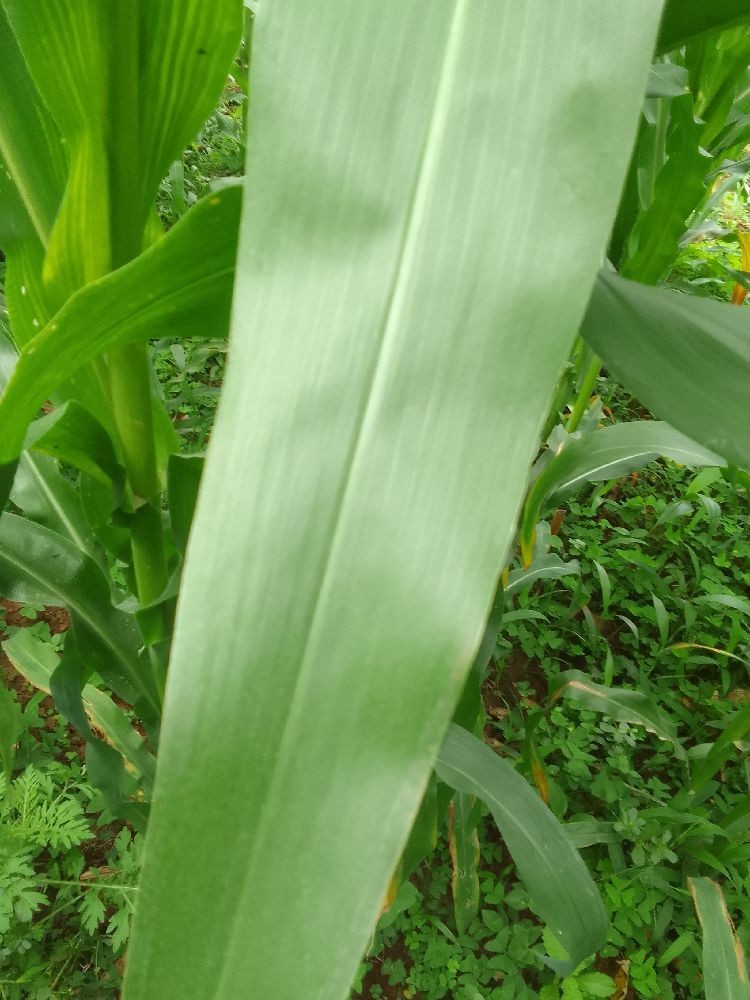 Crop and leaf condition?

maize, healthy
